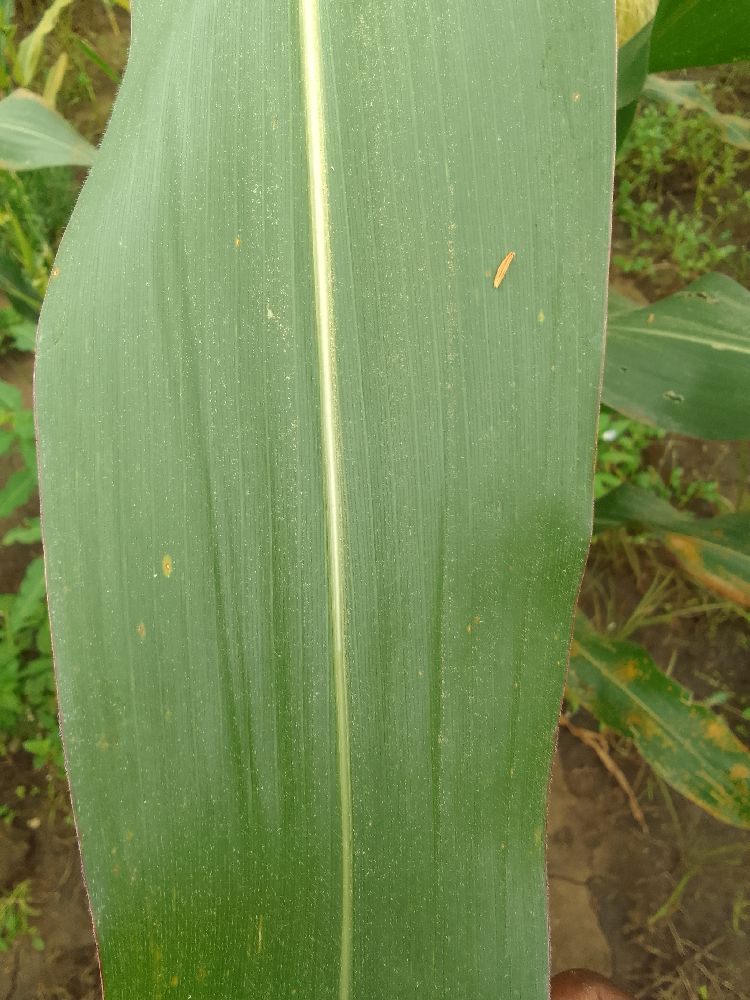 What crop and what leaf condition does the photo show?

maize, healthy
